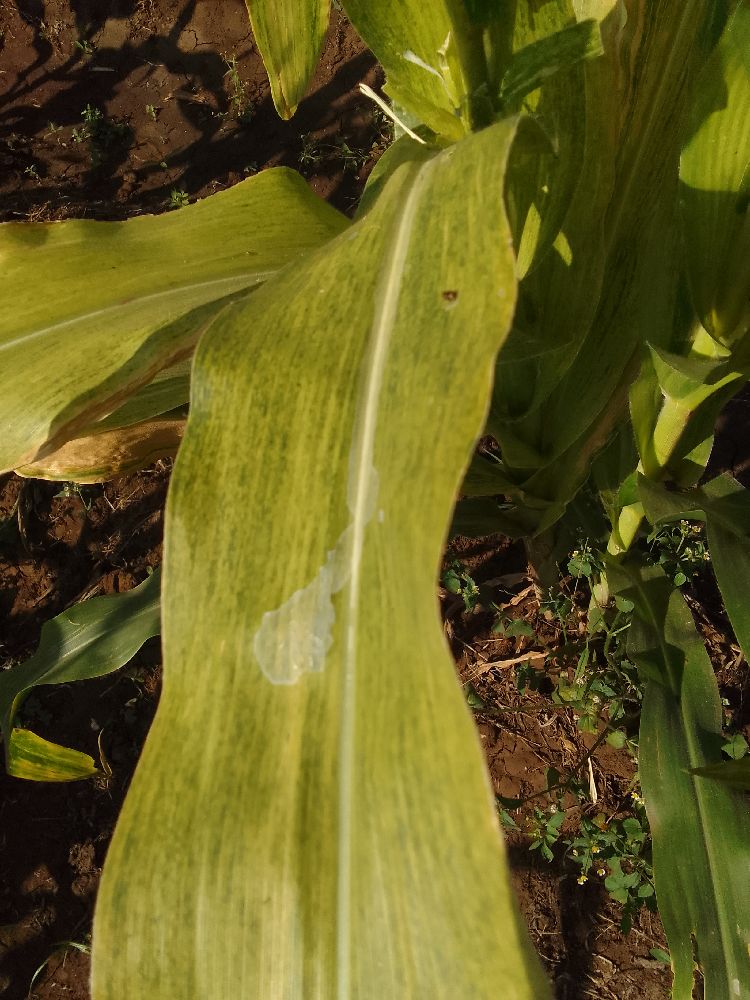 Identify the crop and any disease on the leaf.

maize, maize lethal necrosis
